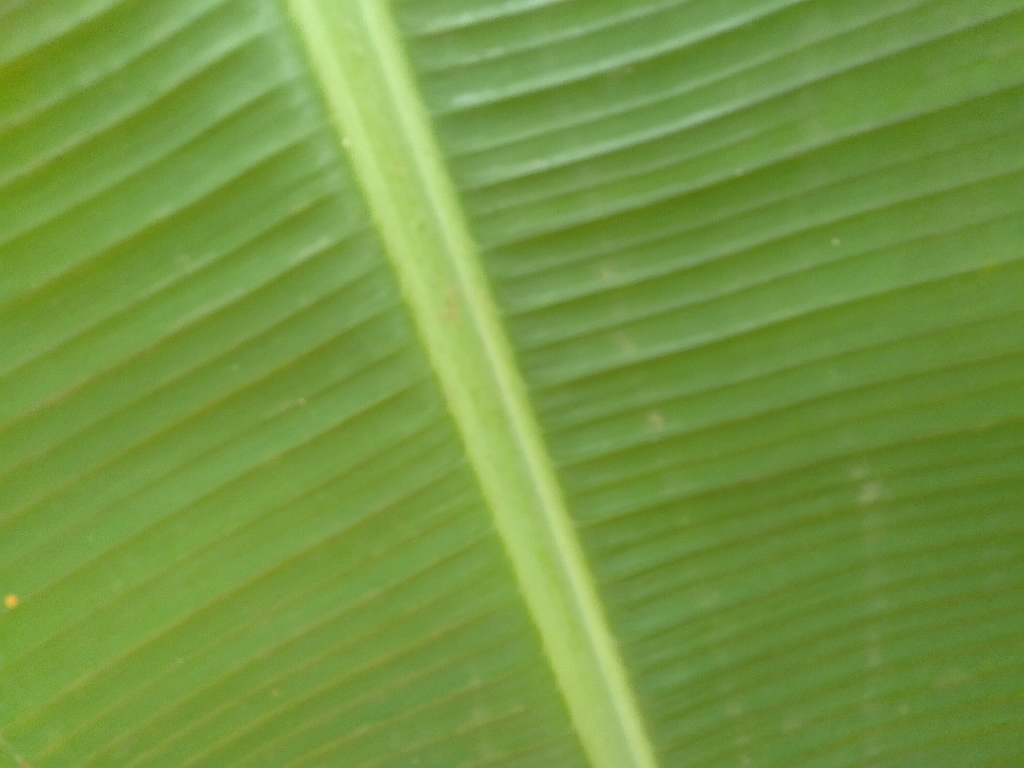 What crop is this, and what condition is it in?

banana, healthy
